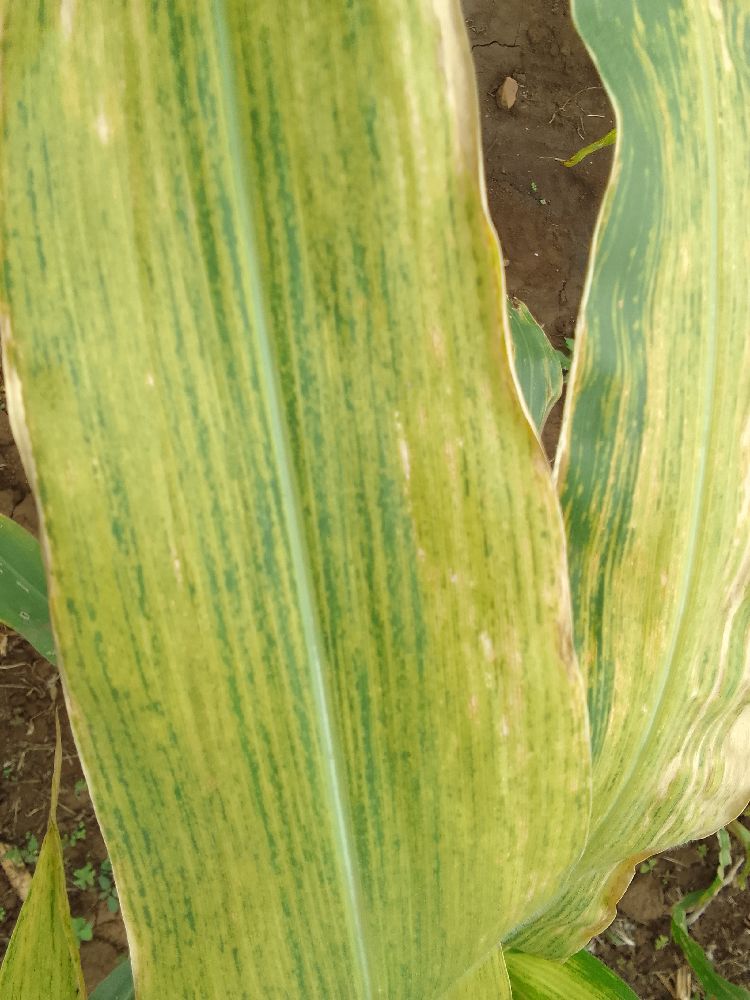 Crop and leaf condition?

maize, maize lethal necrosis
